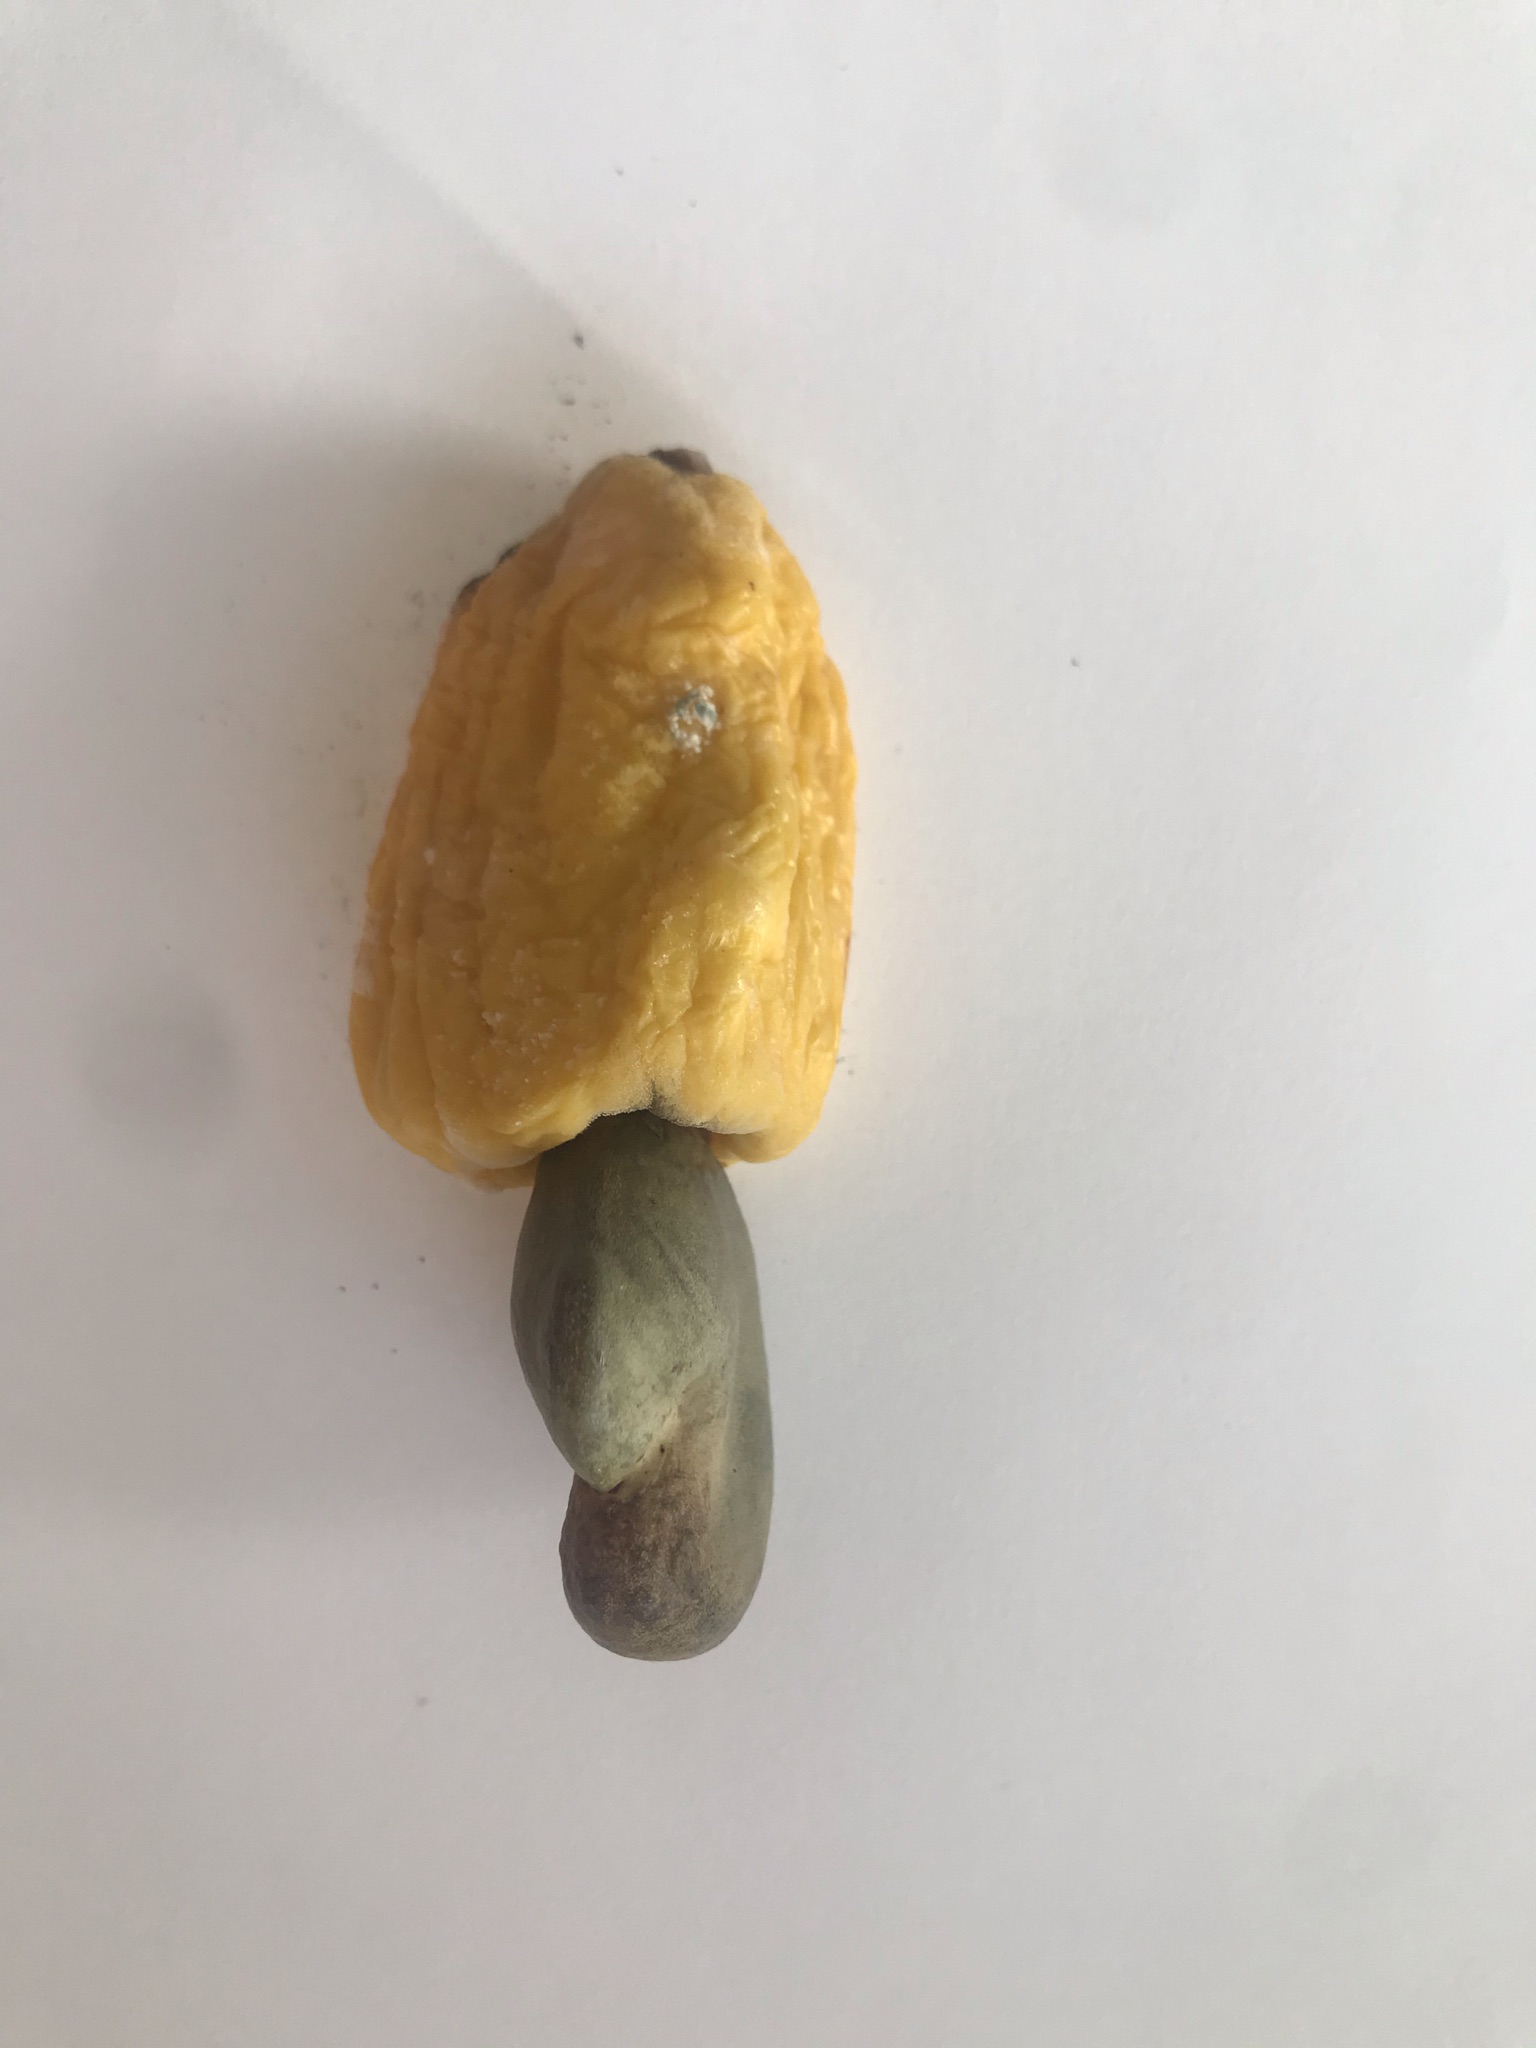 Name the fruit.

caju amarelo
